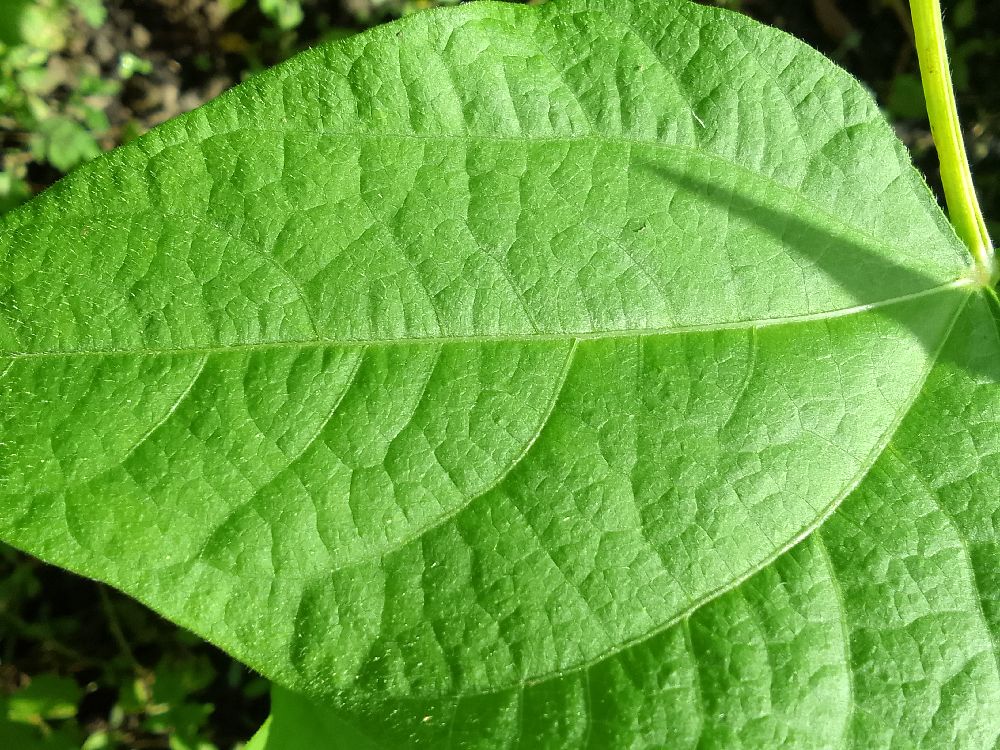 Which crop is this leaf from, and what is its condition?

common bean, healthy
